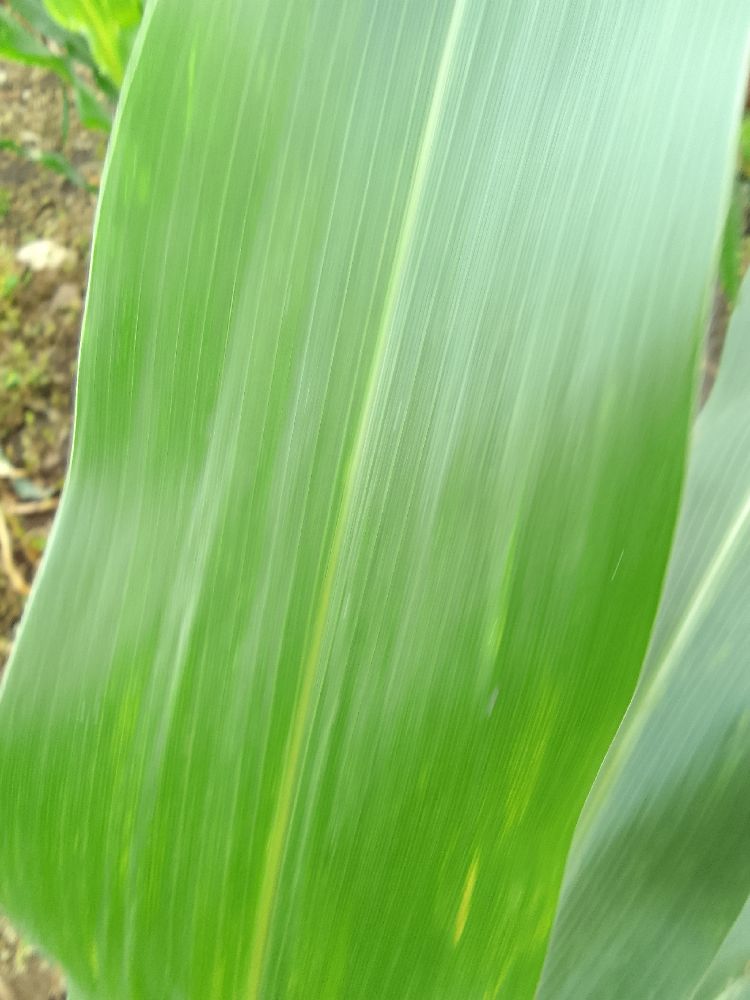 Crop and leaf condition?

maize, healthy
